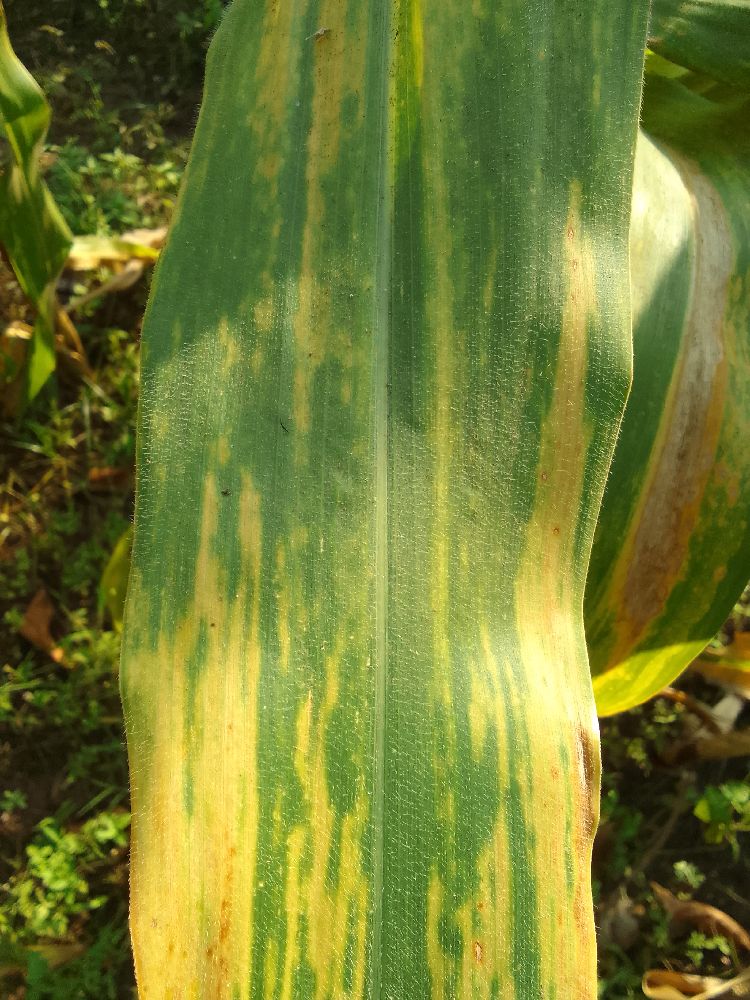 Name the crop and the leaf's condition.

maize, maize lethal necrosis
